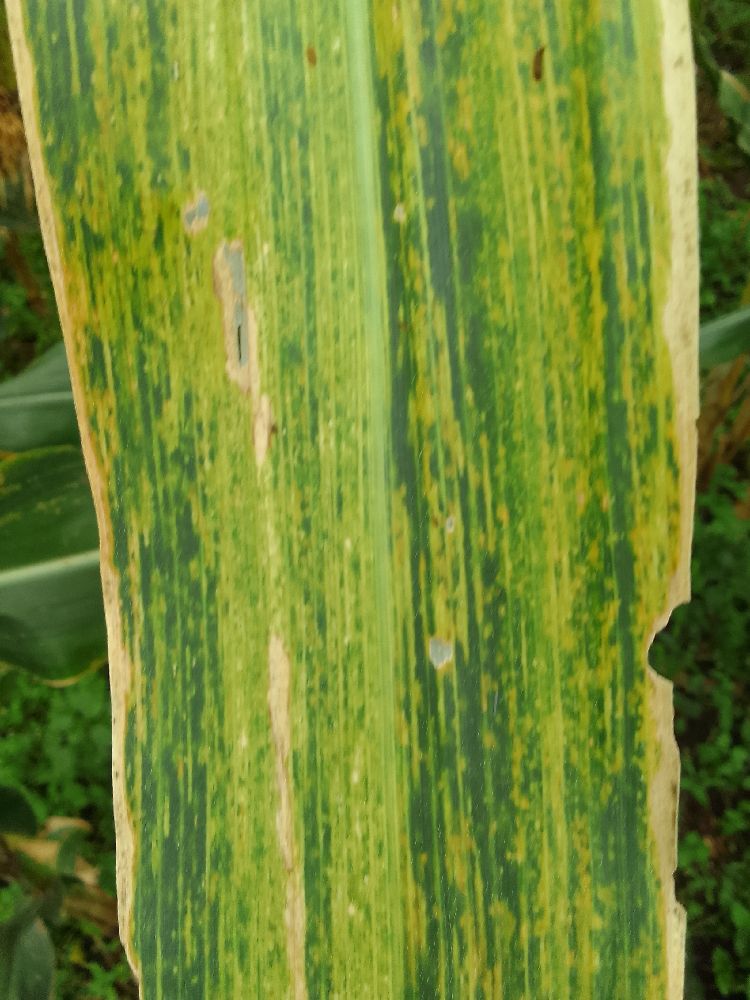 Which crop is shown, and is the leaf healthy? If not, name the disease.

maize, maize lethal necrosis
